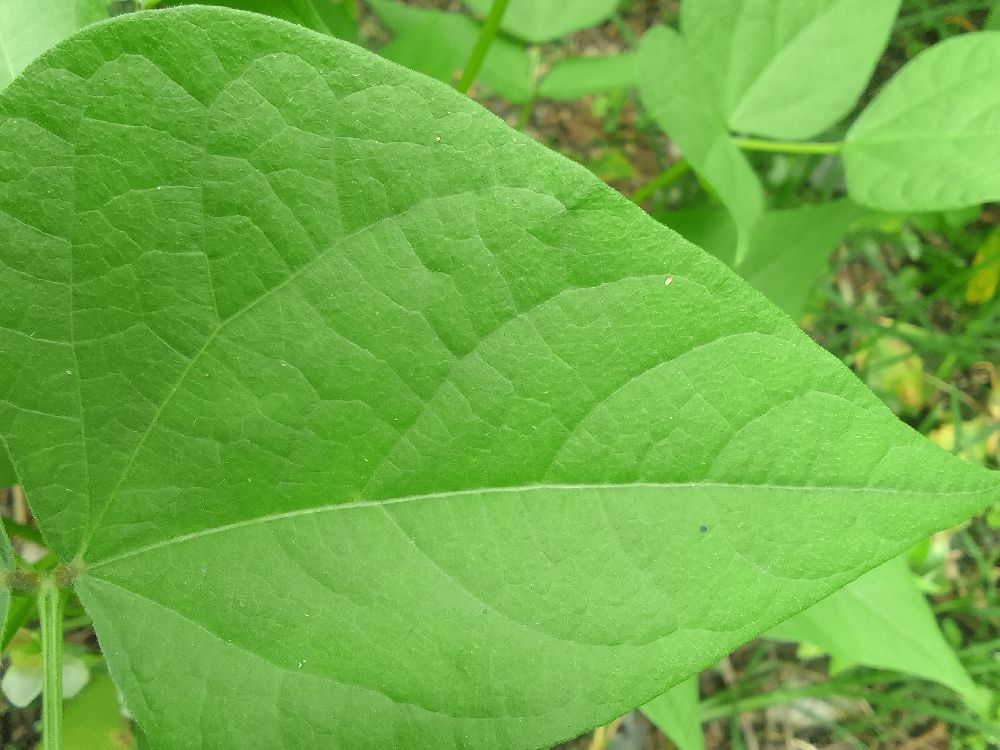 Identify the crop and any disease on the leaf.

common bean, healthy
